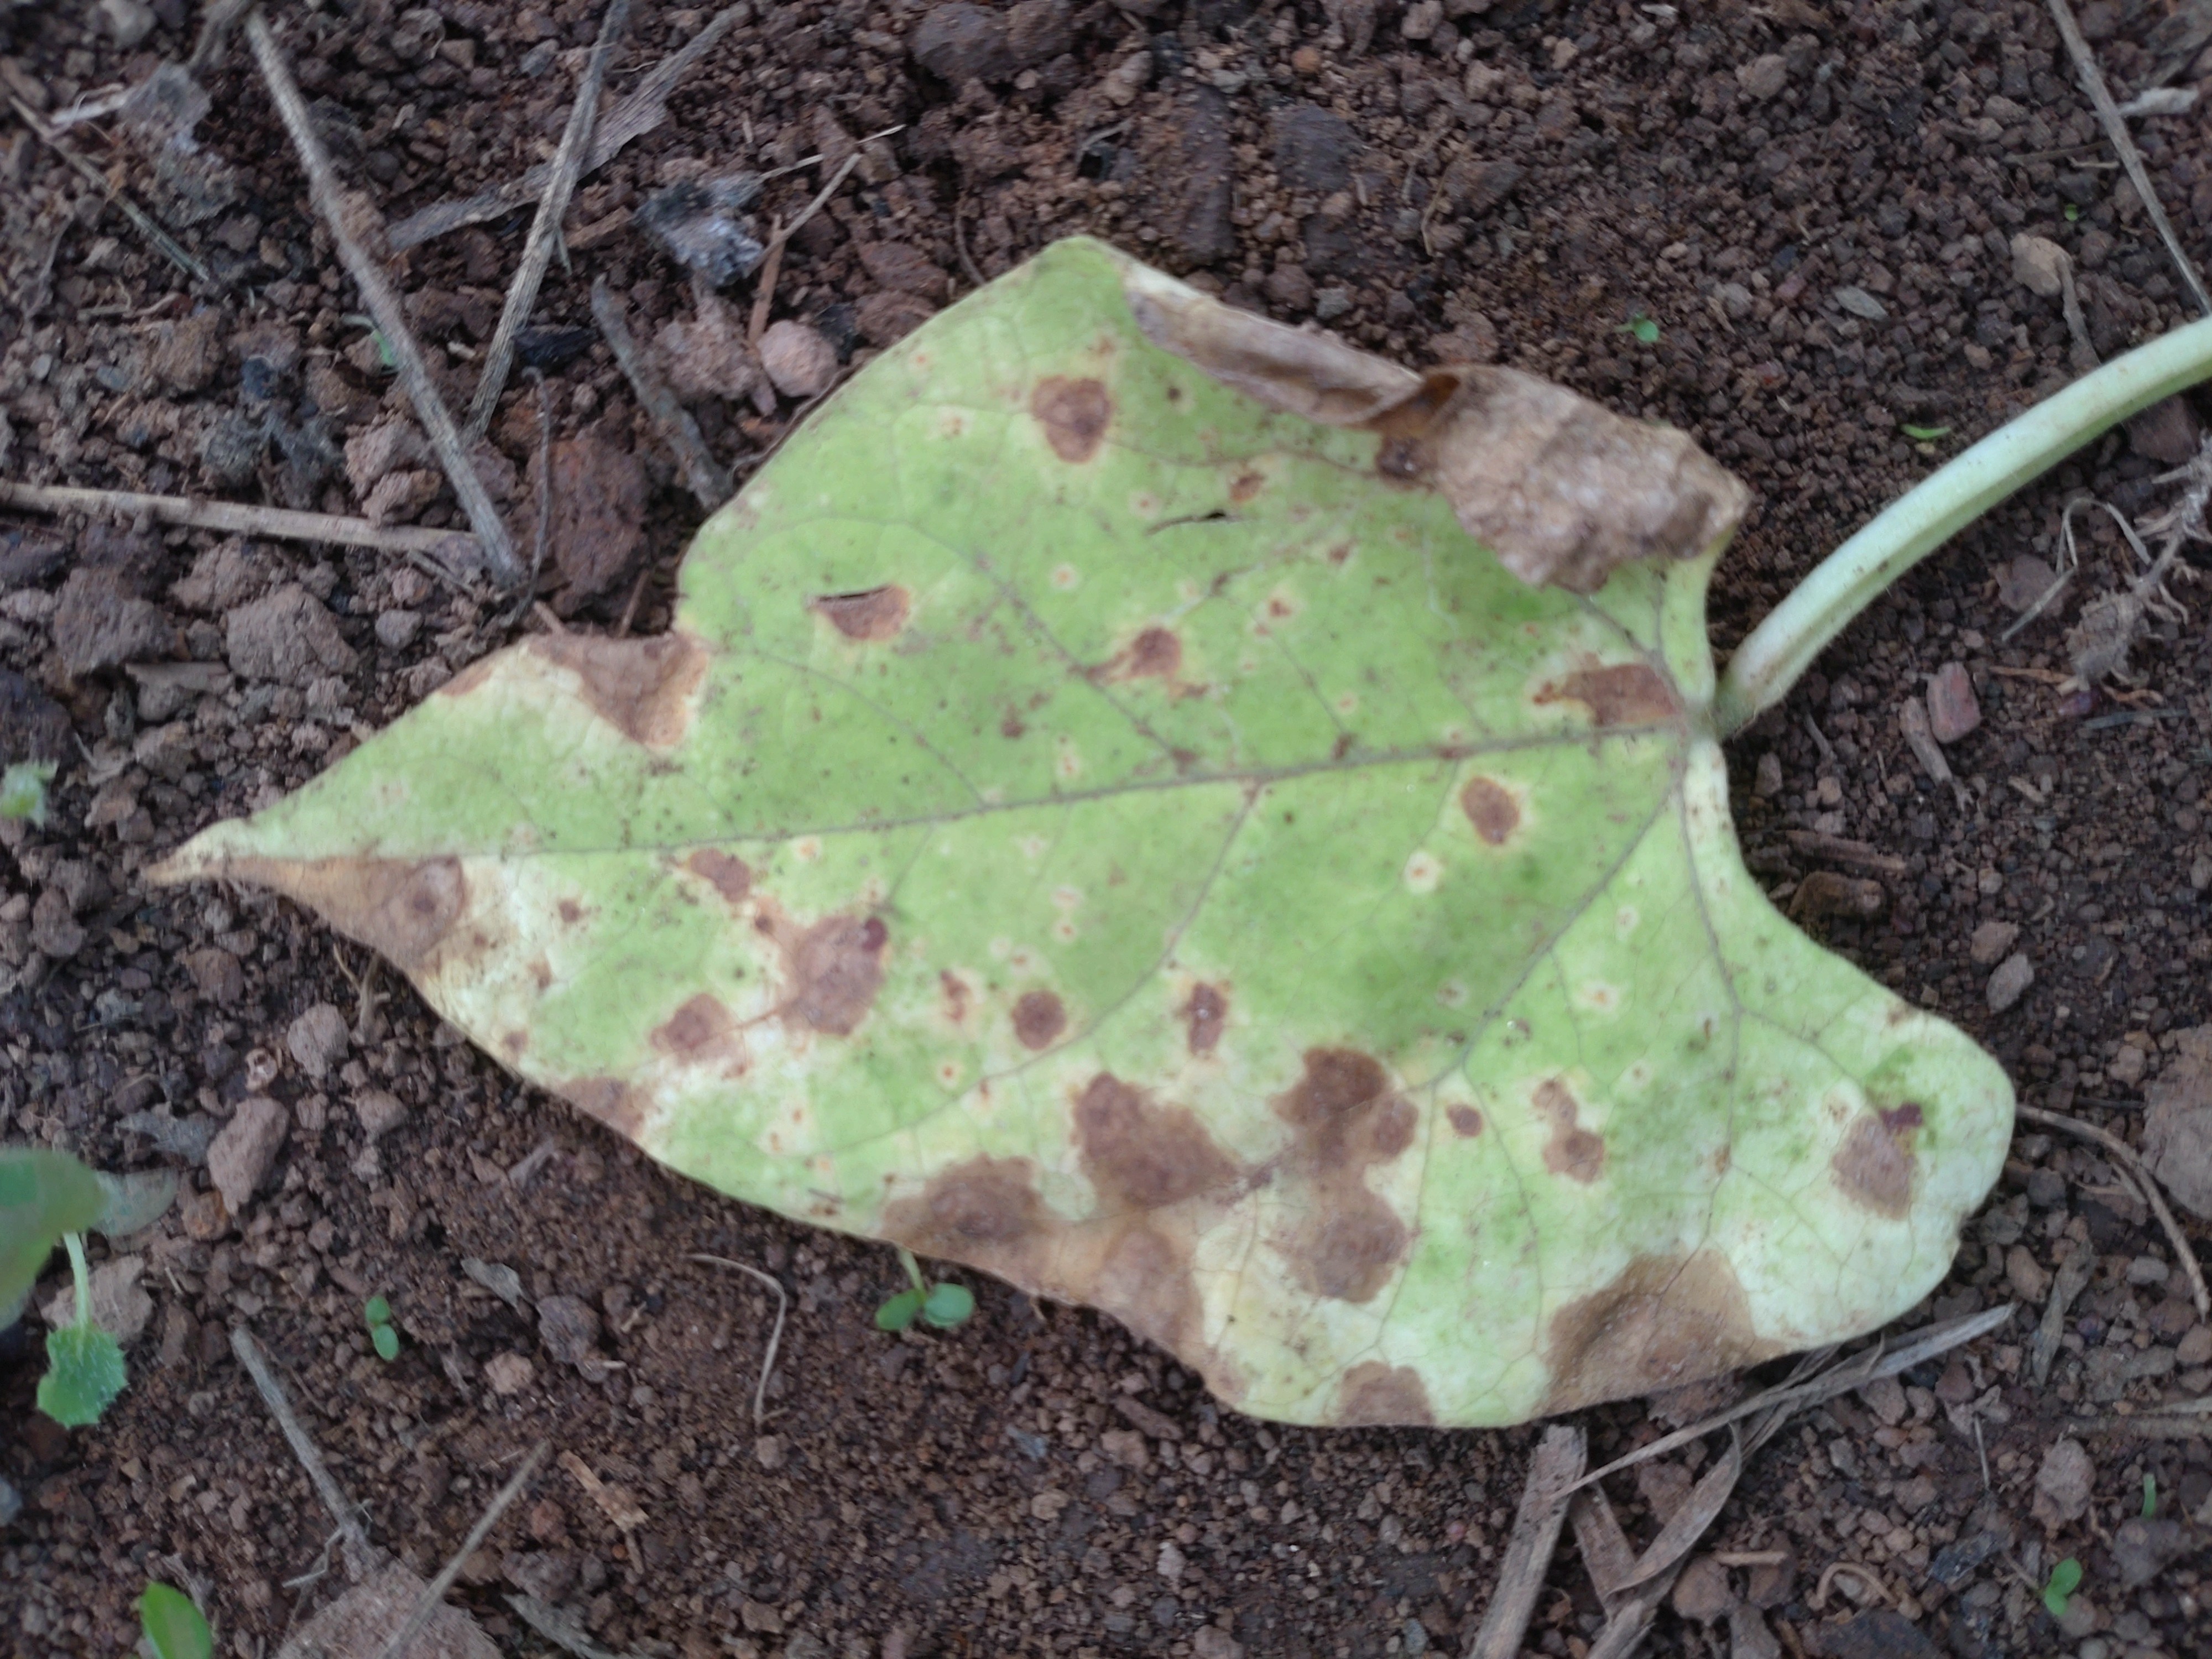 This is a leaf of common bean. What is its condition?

anthracnose
